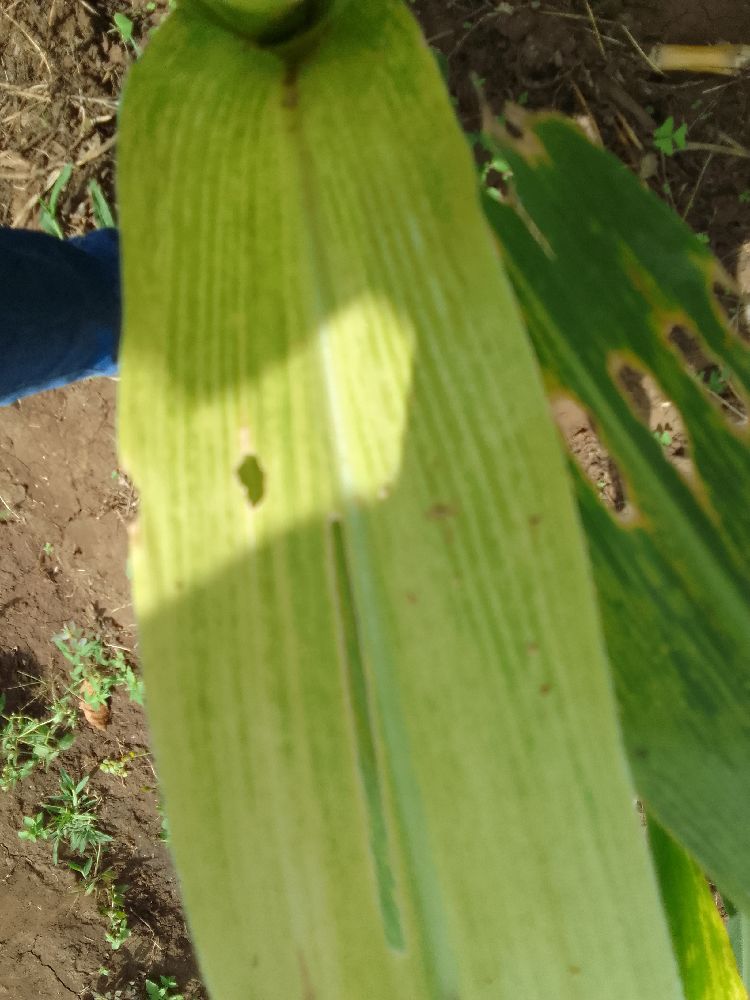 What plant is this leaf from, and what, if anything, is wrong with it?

maize, maize lethal necrosis
